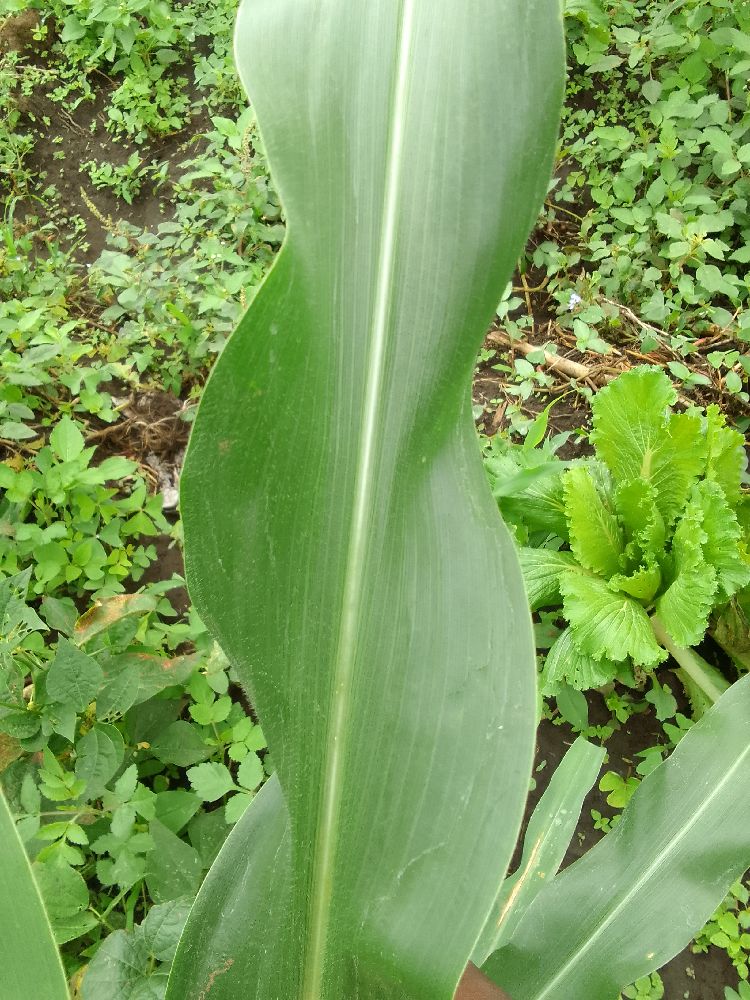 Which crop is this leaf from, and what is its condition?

maize, healthy
